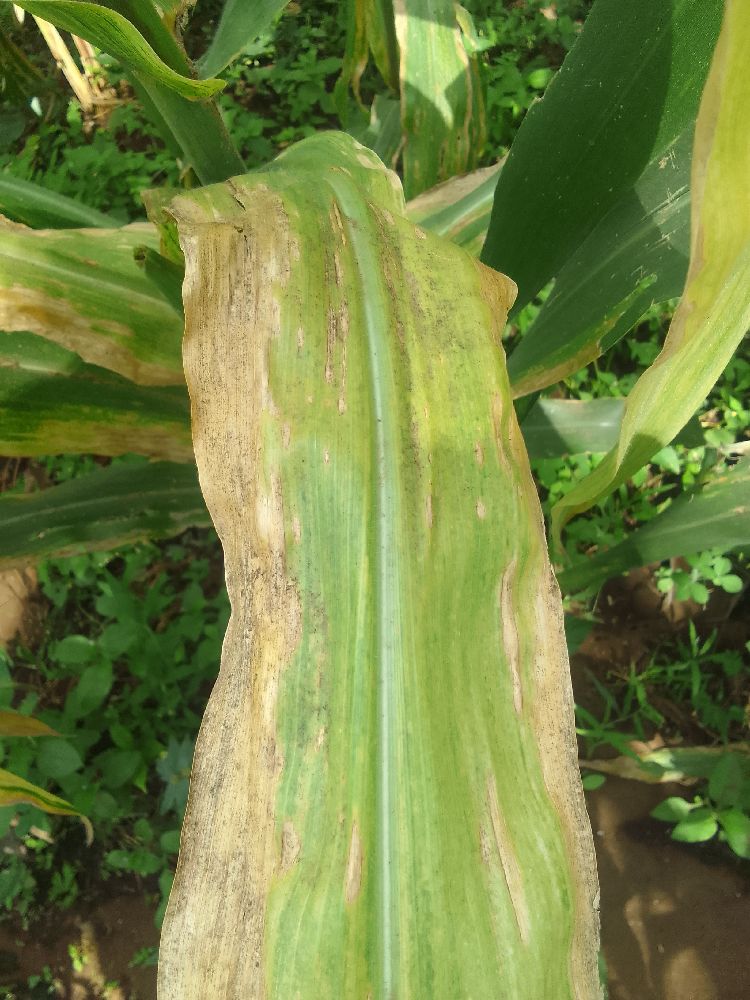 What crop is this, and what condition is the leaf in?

maize, maize lethal necrosis
